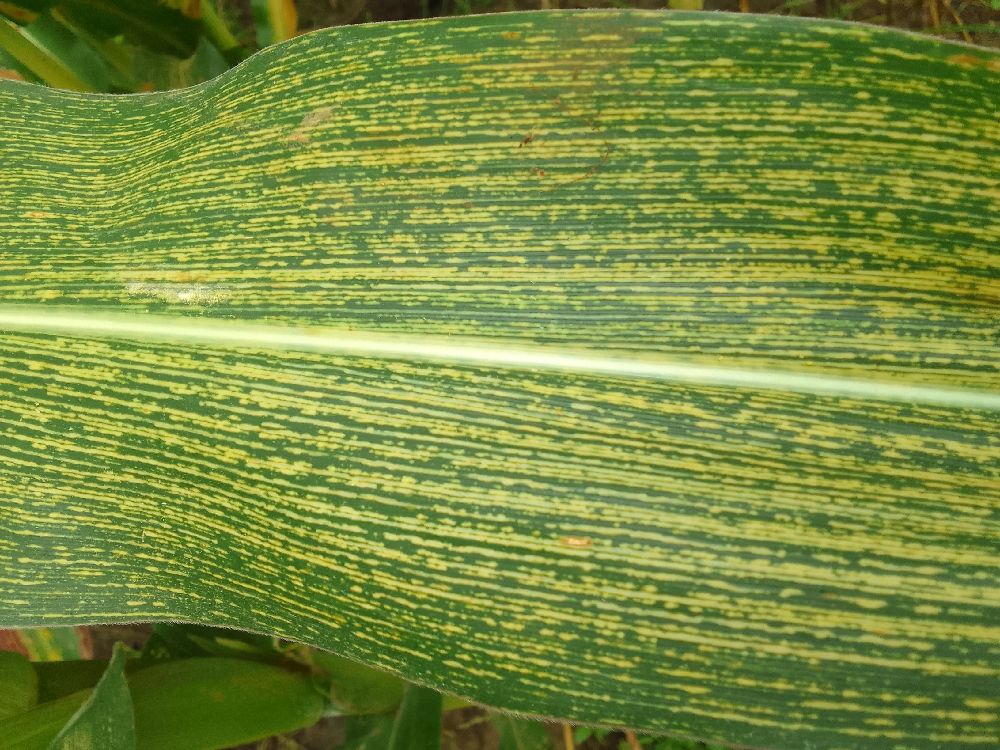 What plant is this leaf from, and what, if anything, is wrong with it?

maize, maize streak virus
